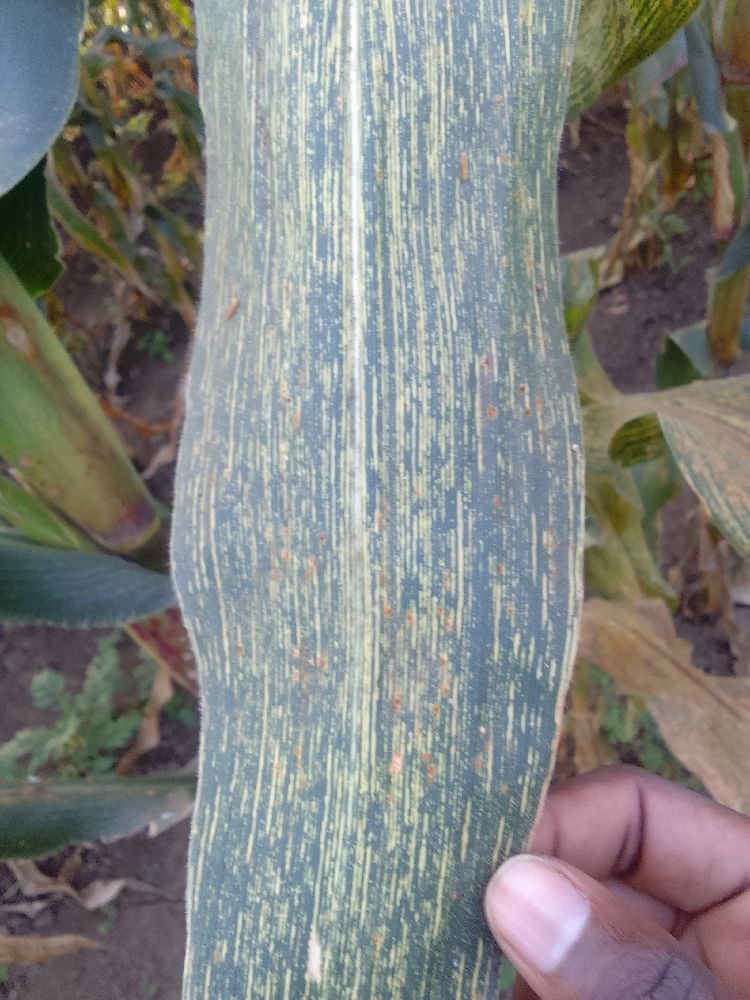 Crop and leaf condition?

maize, maize streak virus
